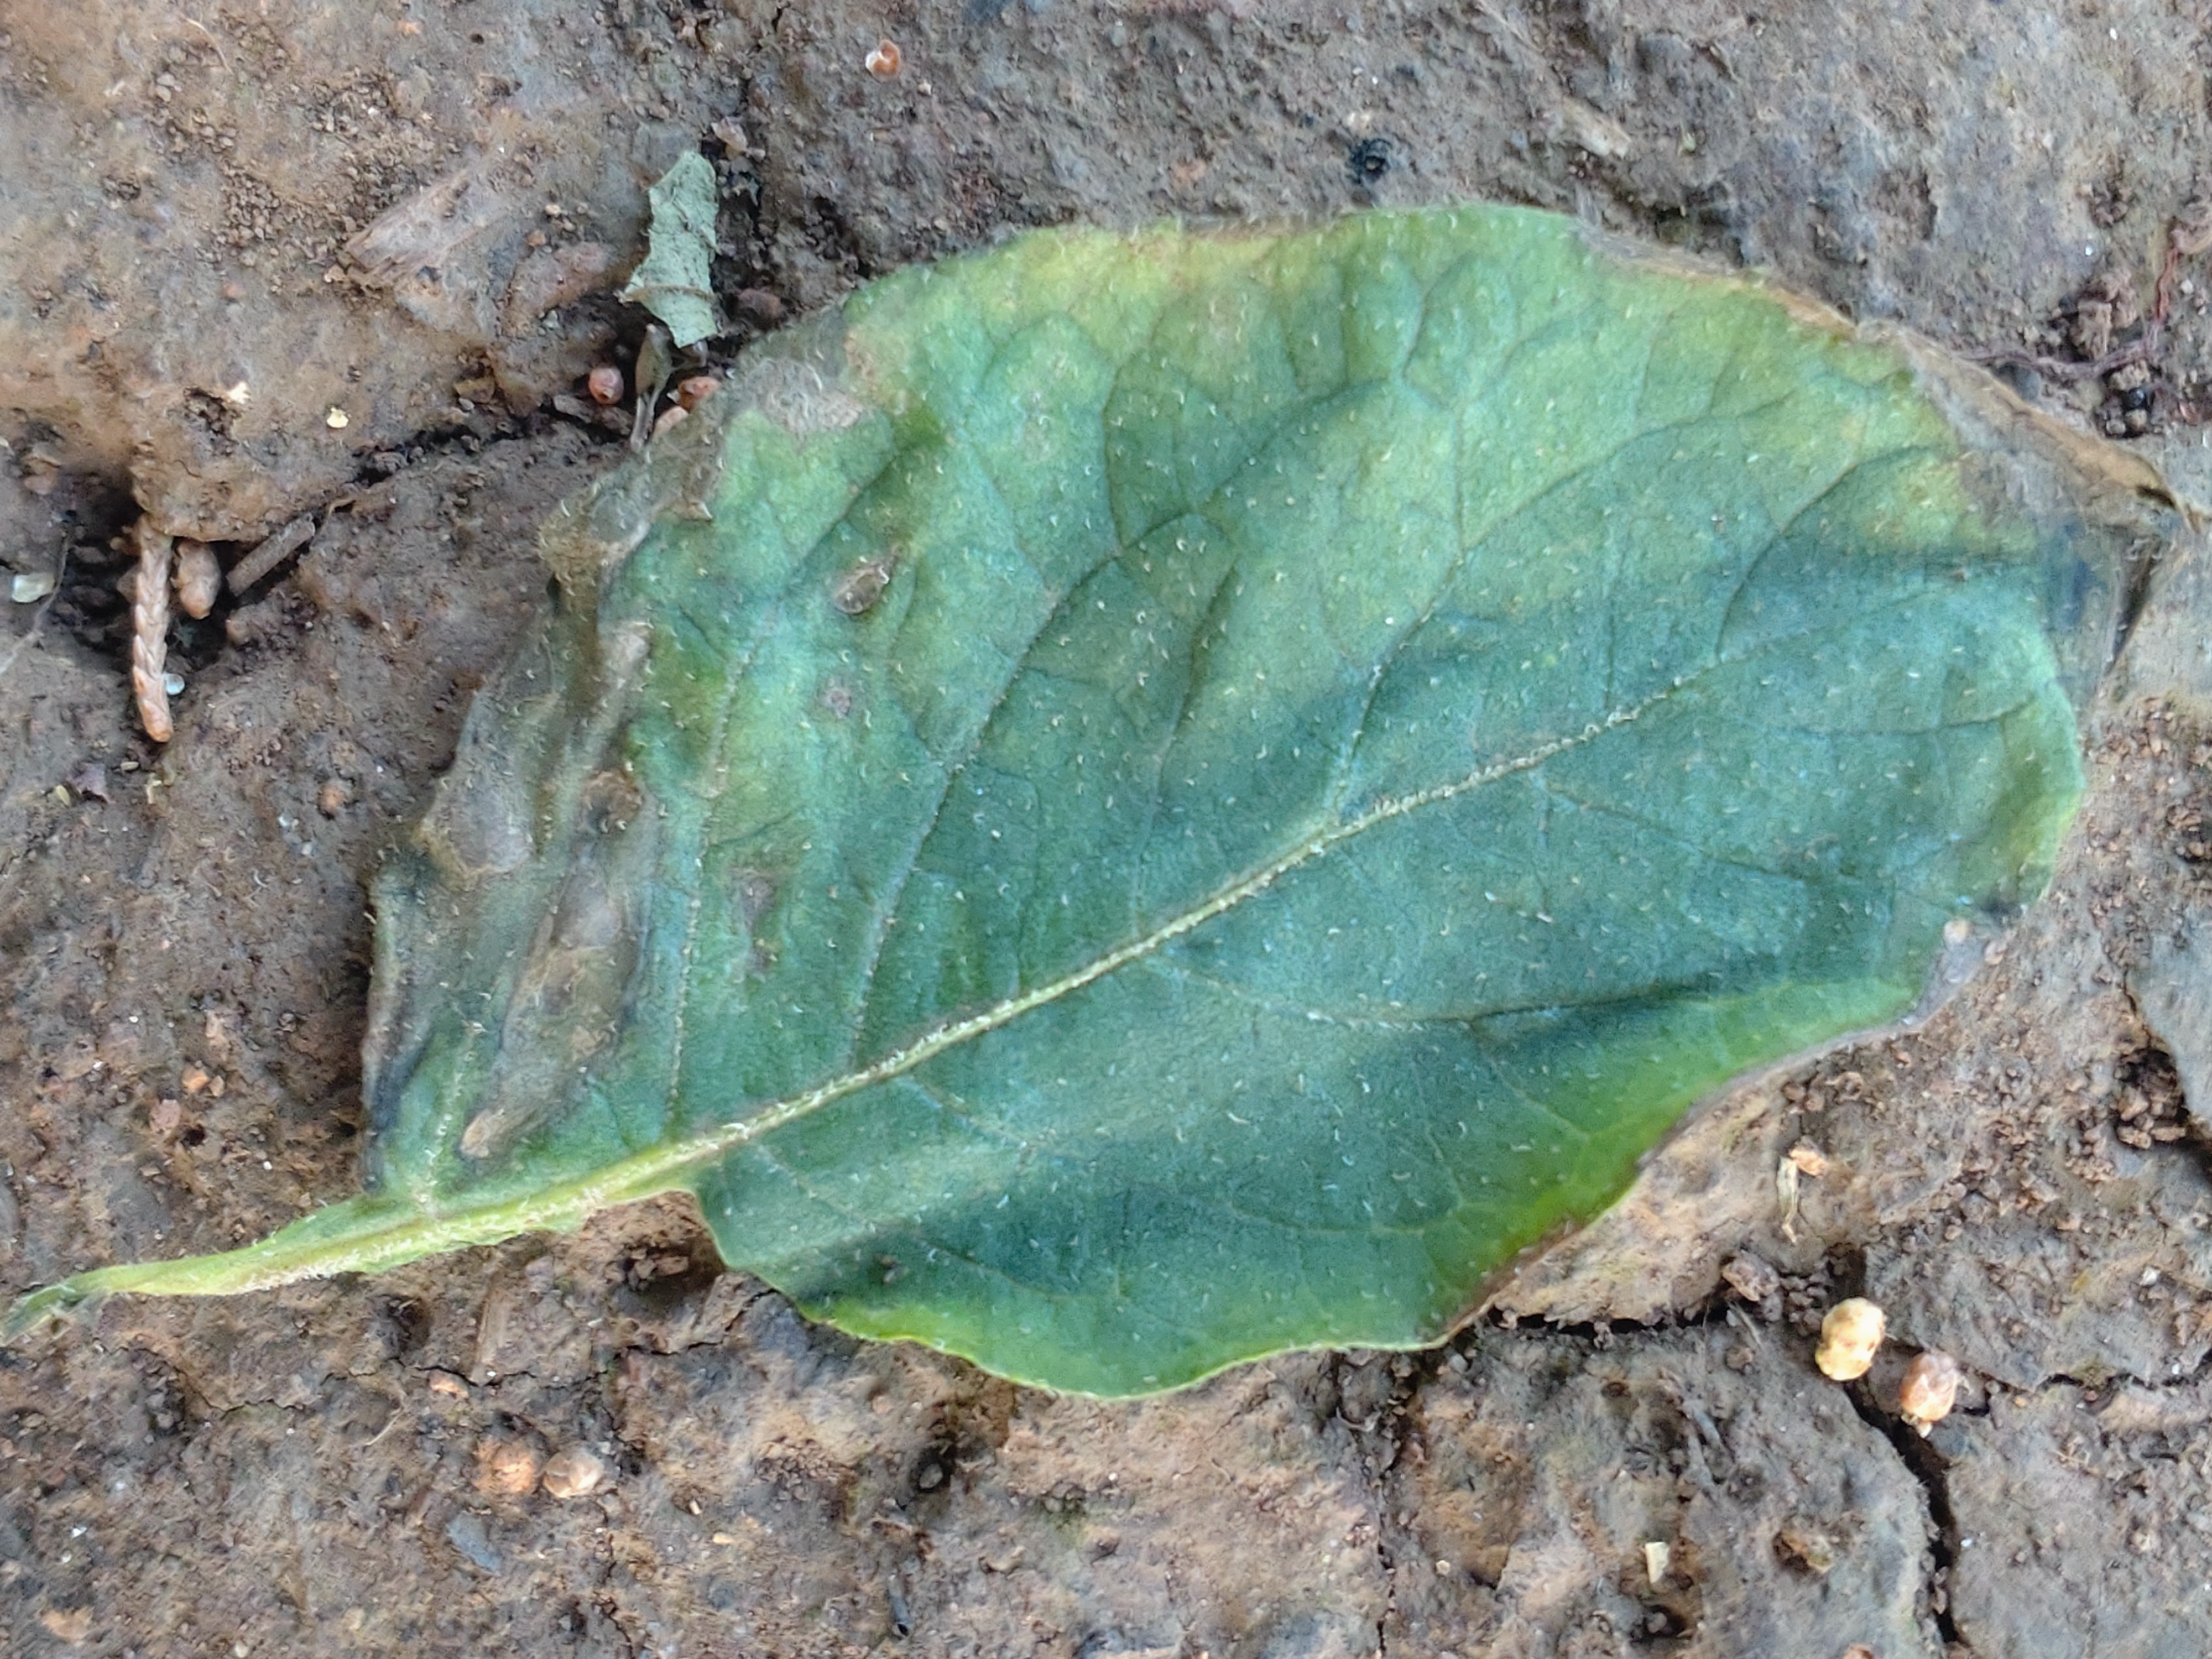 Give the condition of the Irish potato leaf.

early blight
